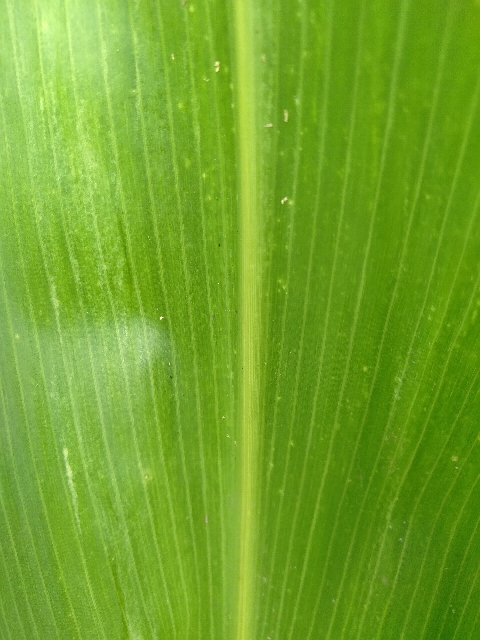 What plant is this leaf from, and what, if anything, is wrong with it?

maize, maize lethal necrosis
